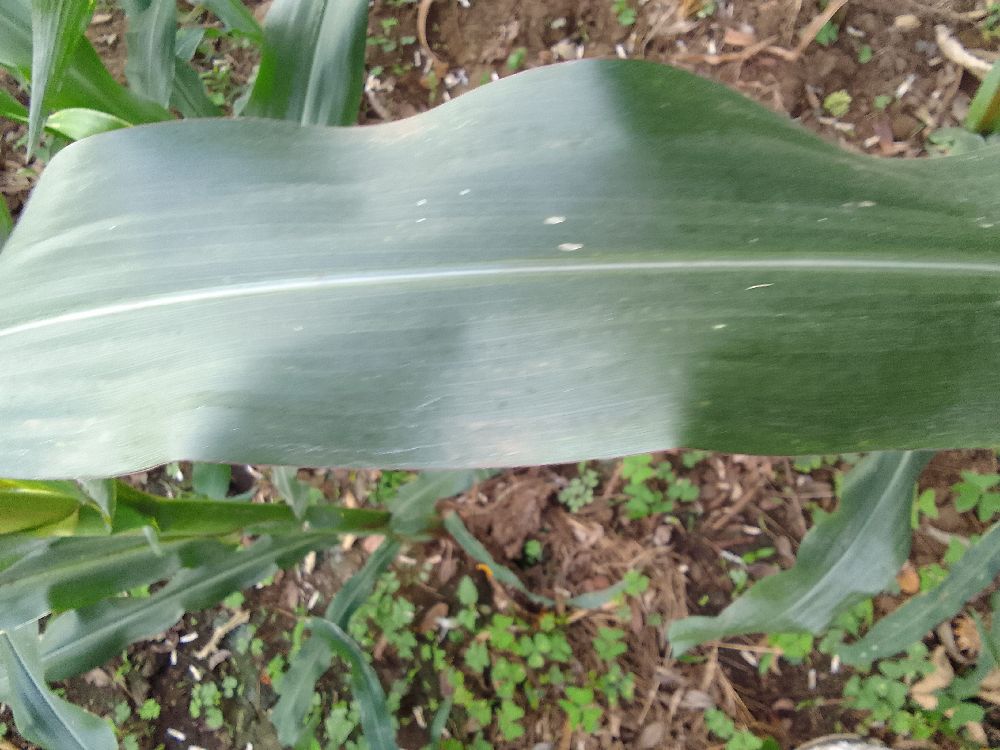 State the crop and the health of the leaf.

maize, healthy
